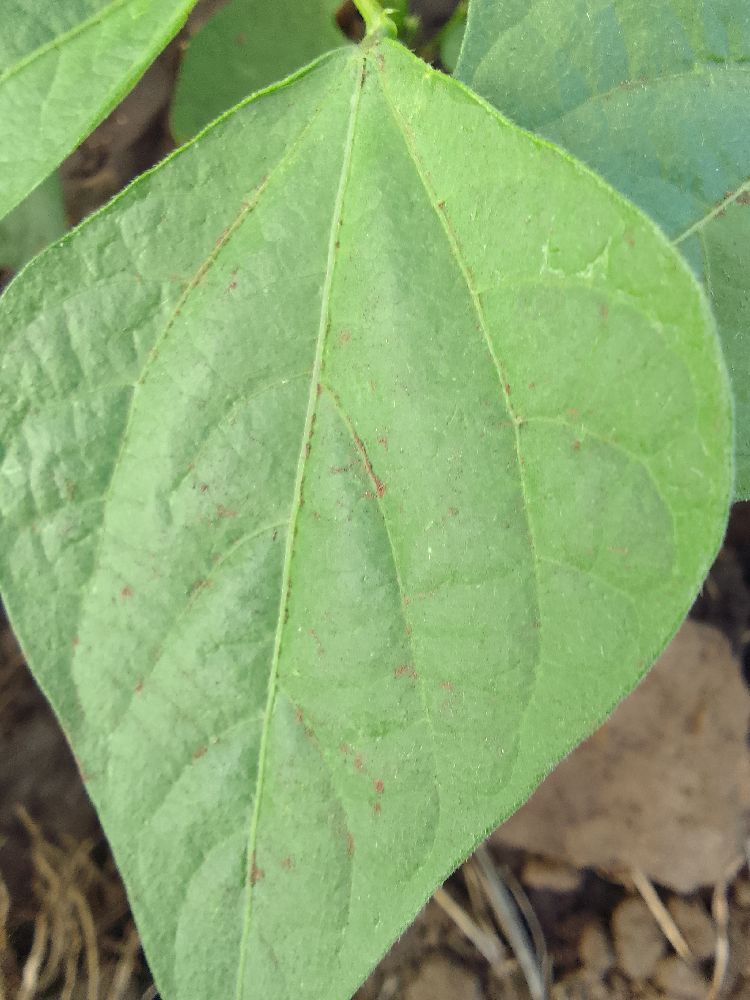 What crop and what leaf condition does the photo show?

common bean, healthy
